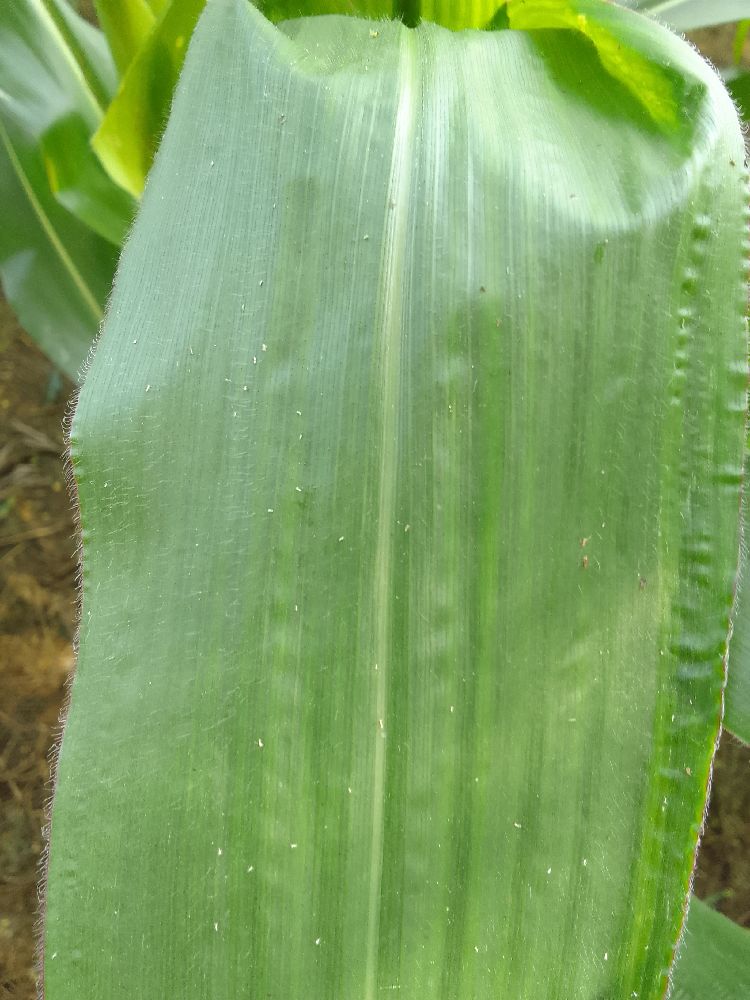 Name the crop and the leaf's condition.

maize, healthy
